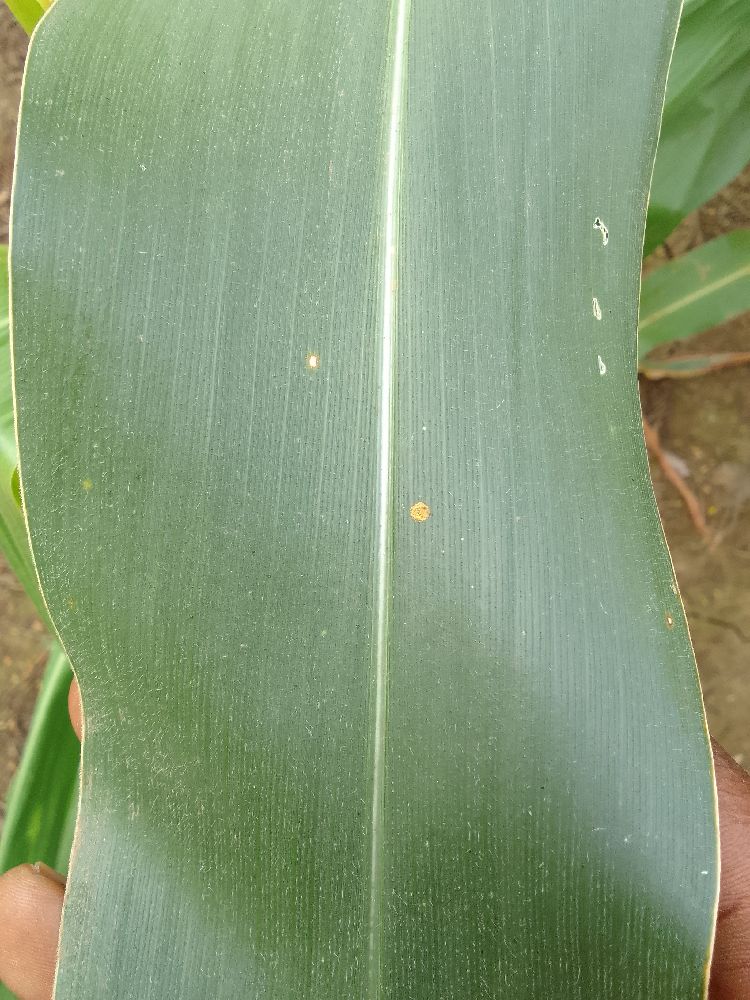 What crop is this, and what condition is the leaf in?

maize, healthy
